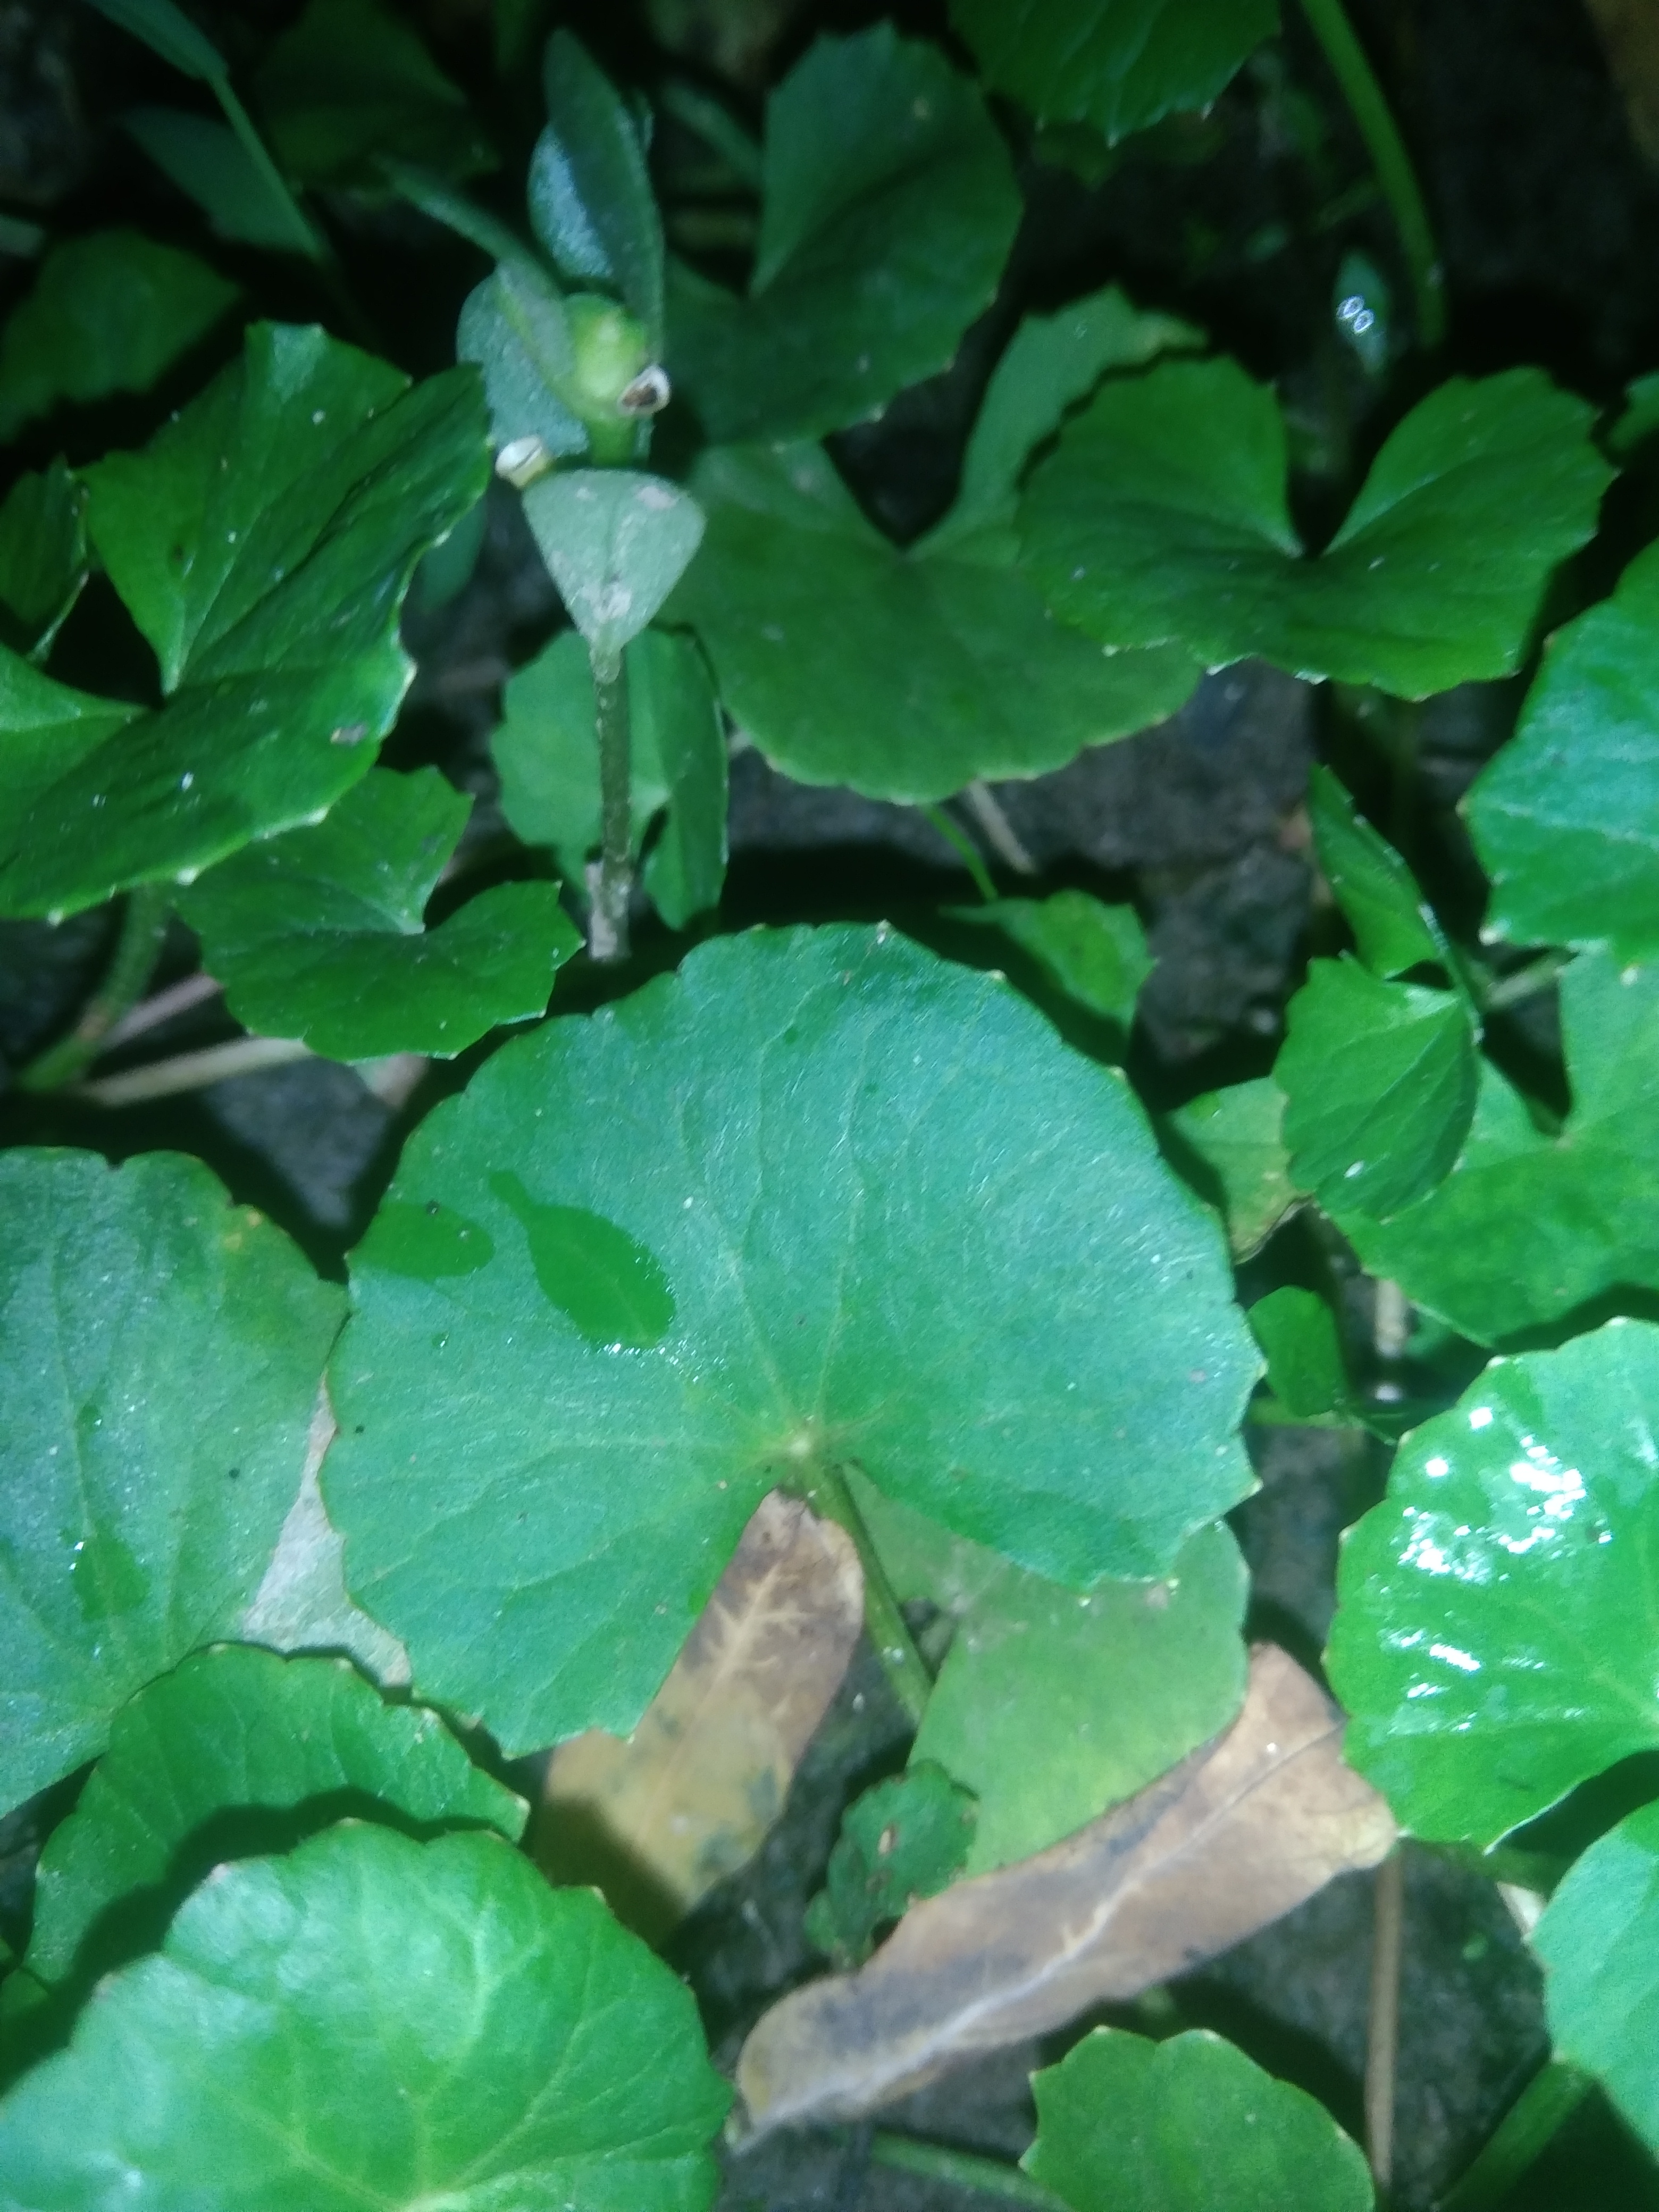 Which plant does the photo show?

thankuni
